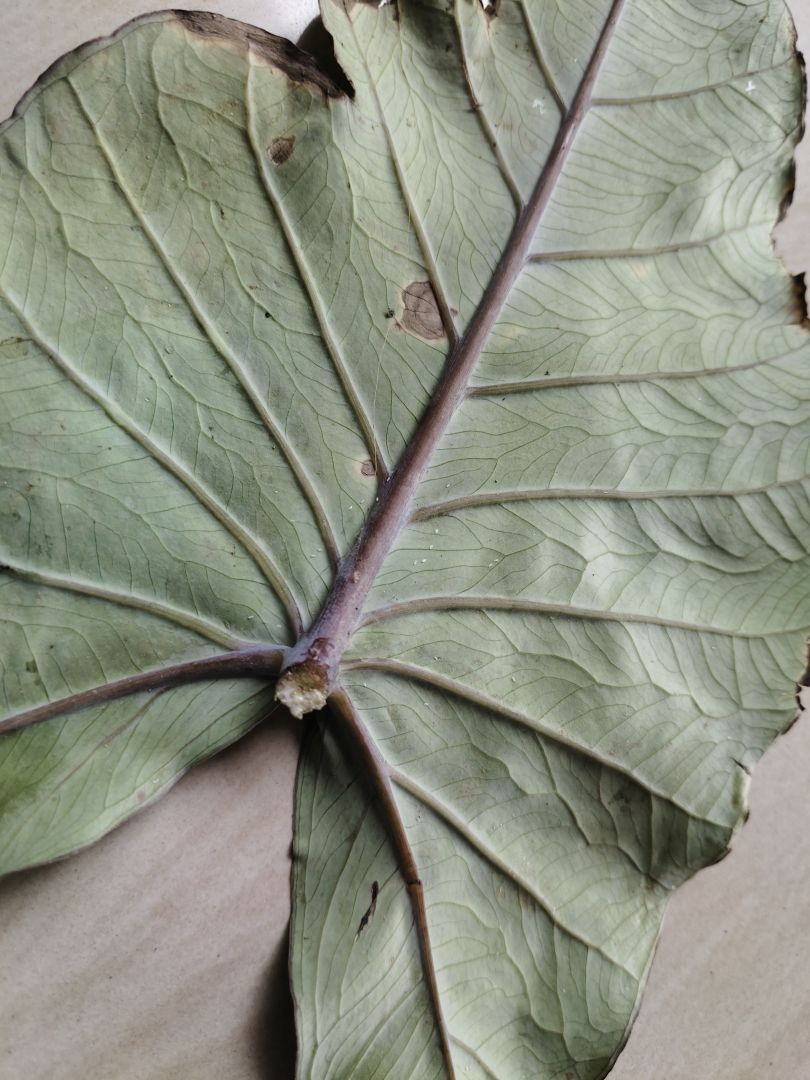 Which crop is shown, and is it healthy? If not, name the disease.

taro, leaf blight
